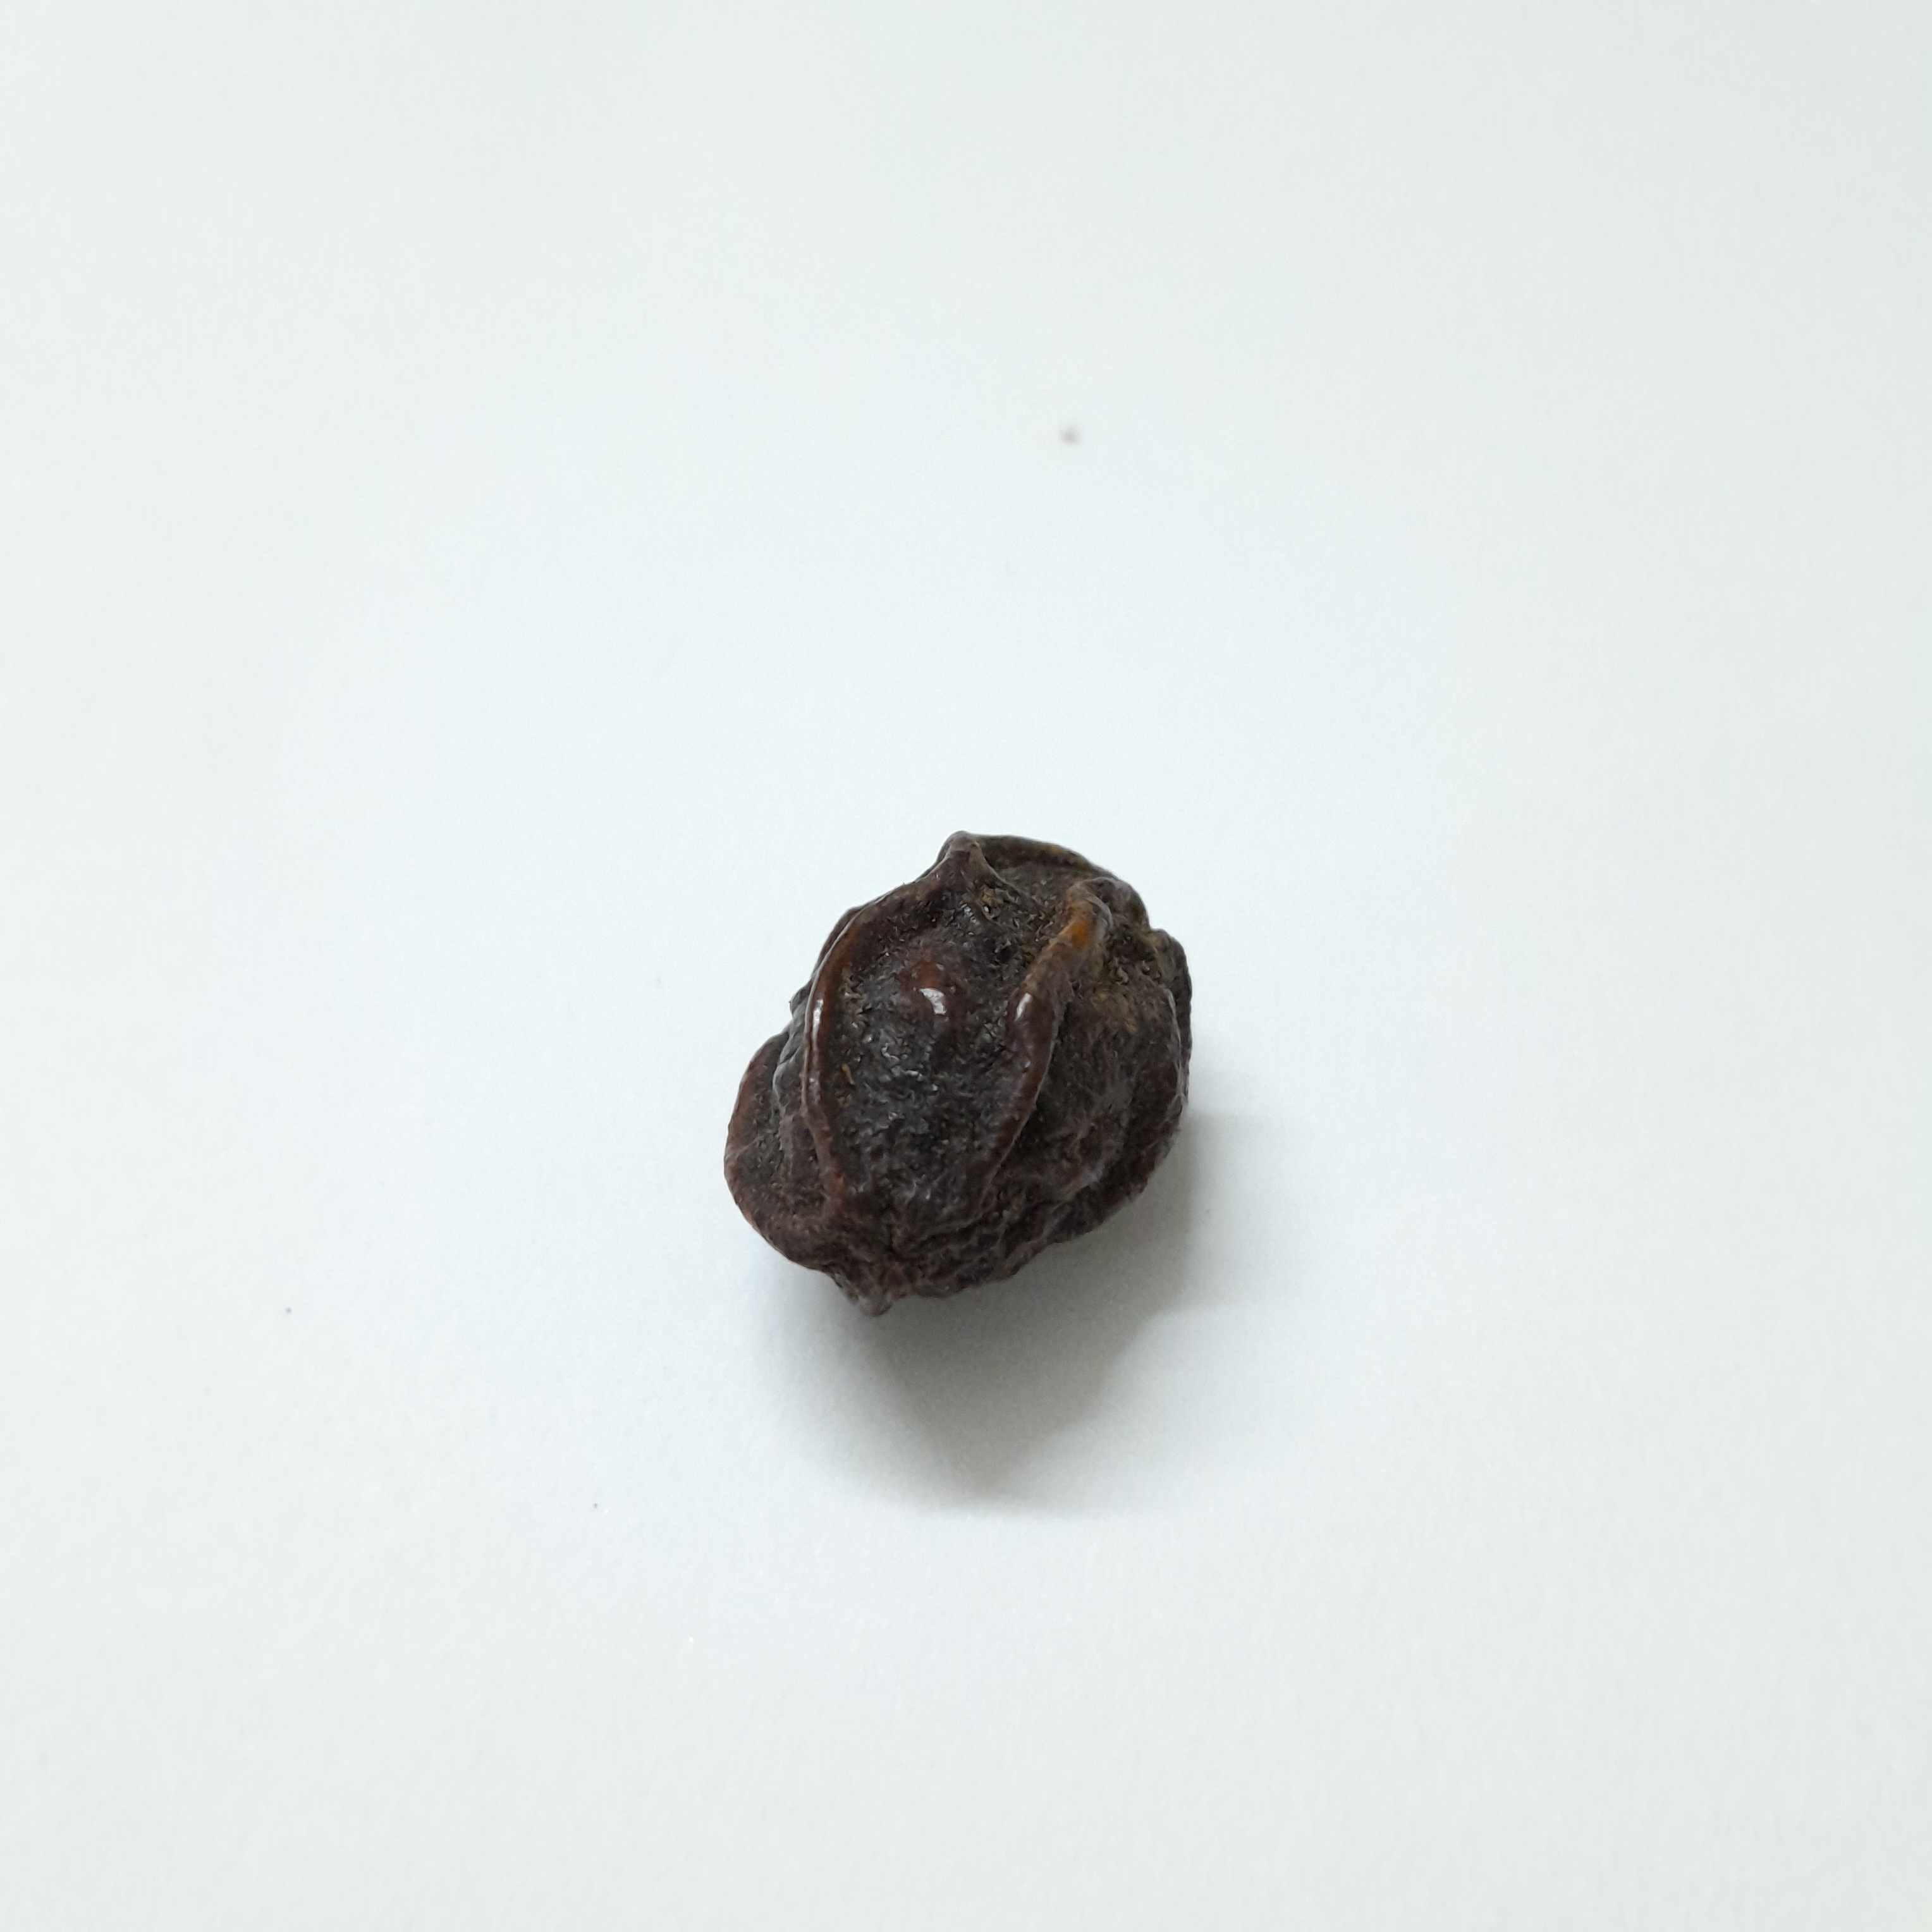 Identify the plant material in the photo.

kadukharik
